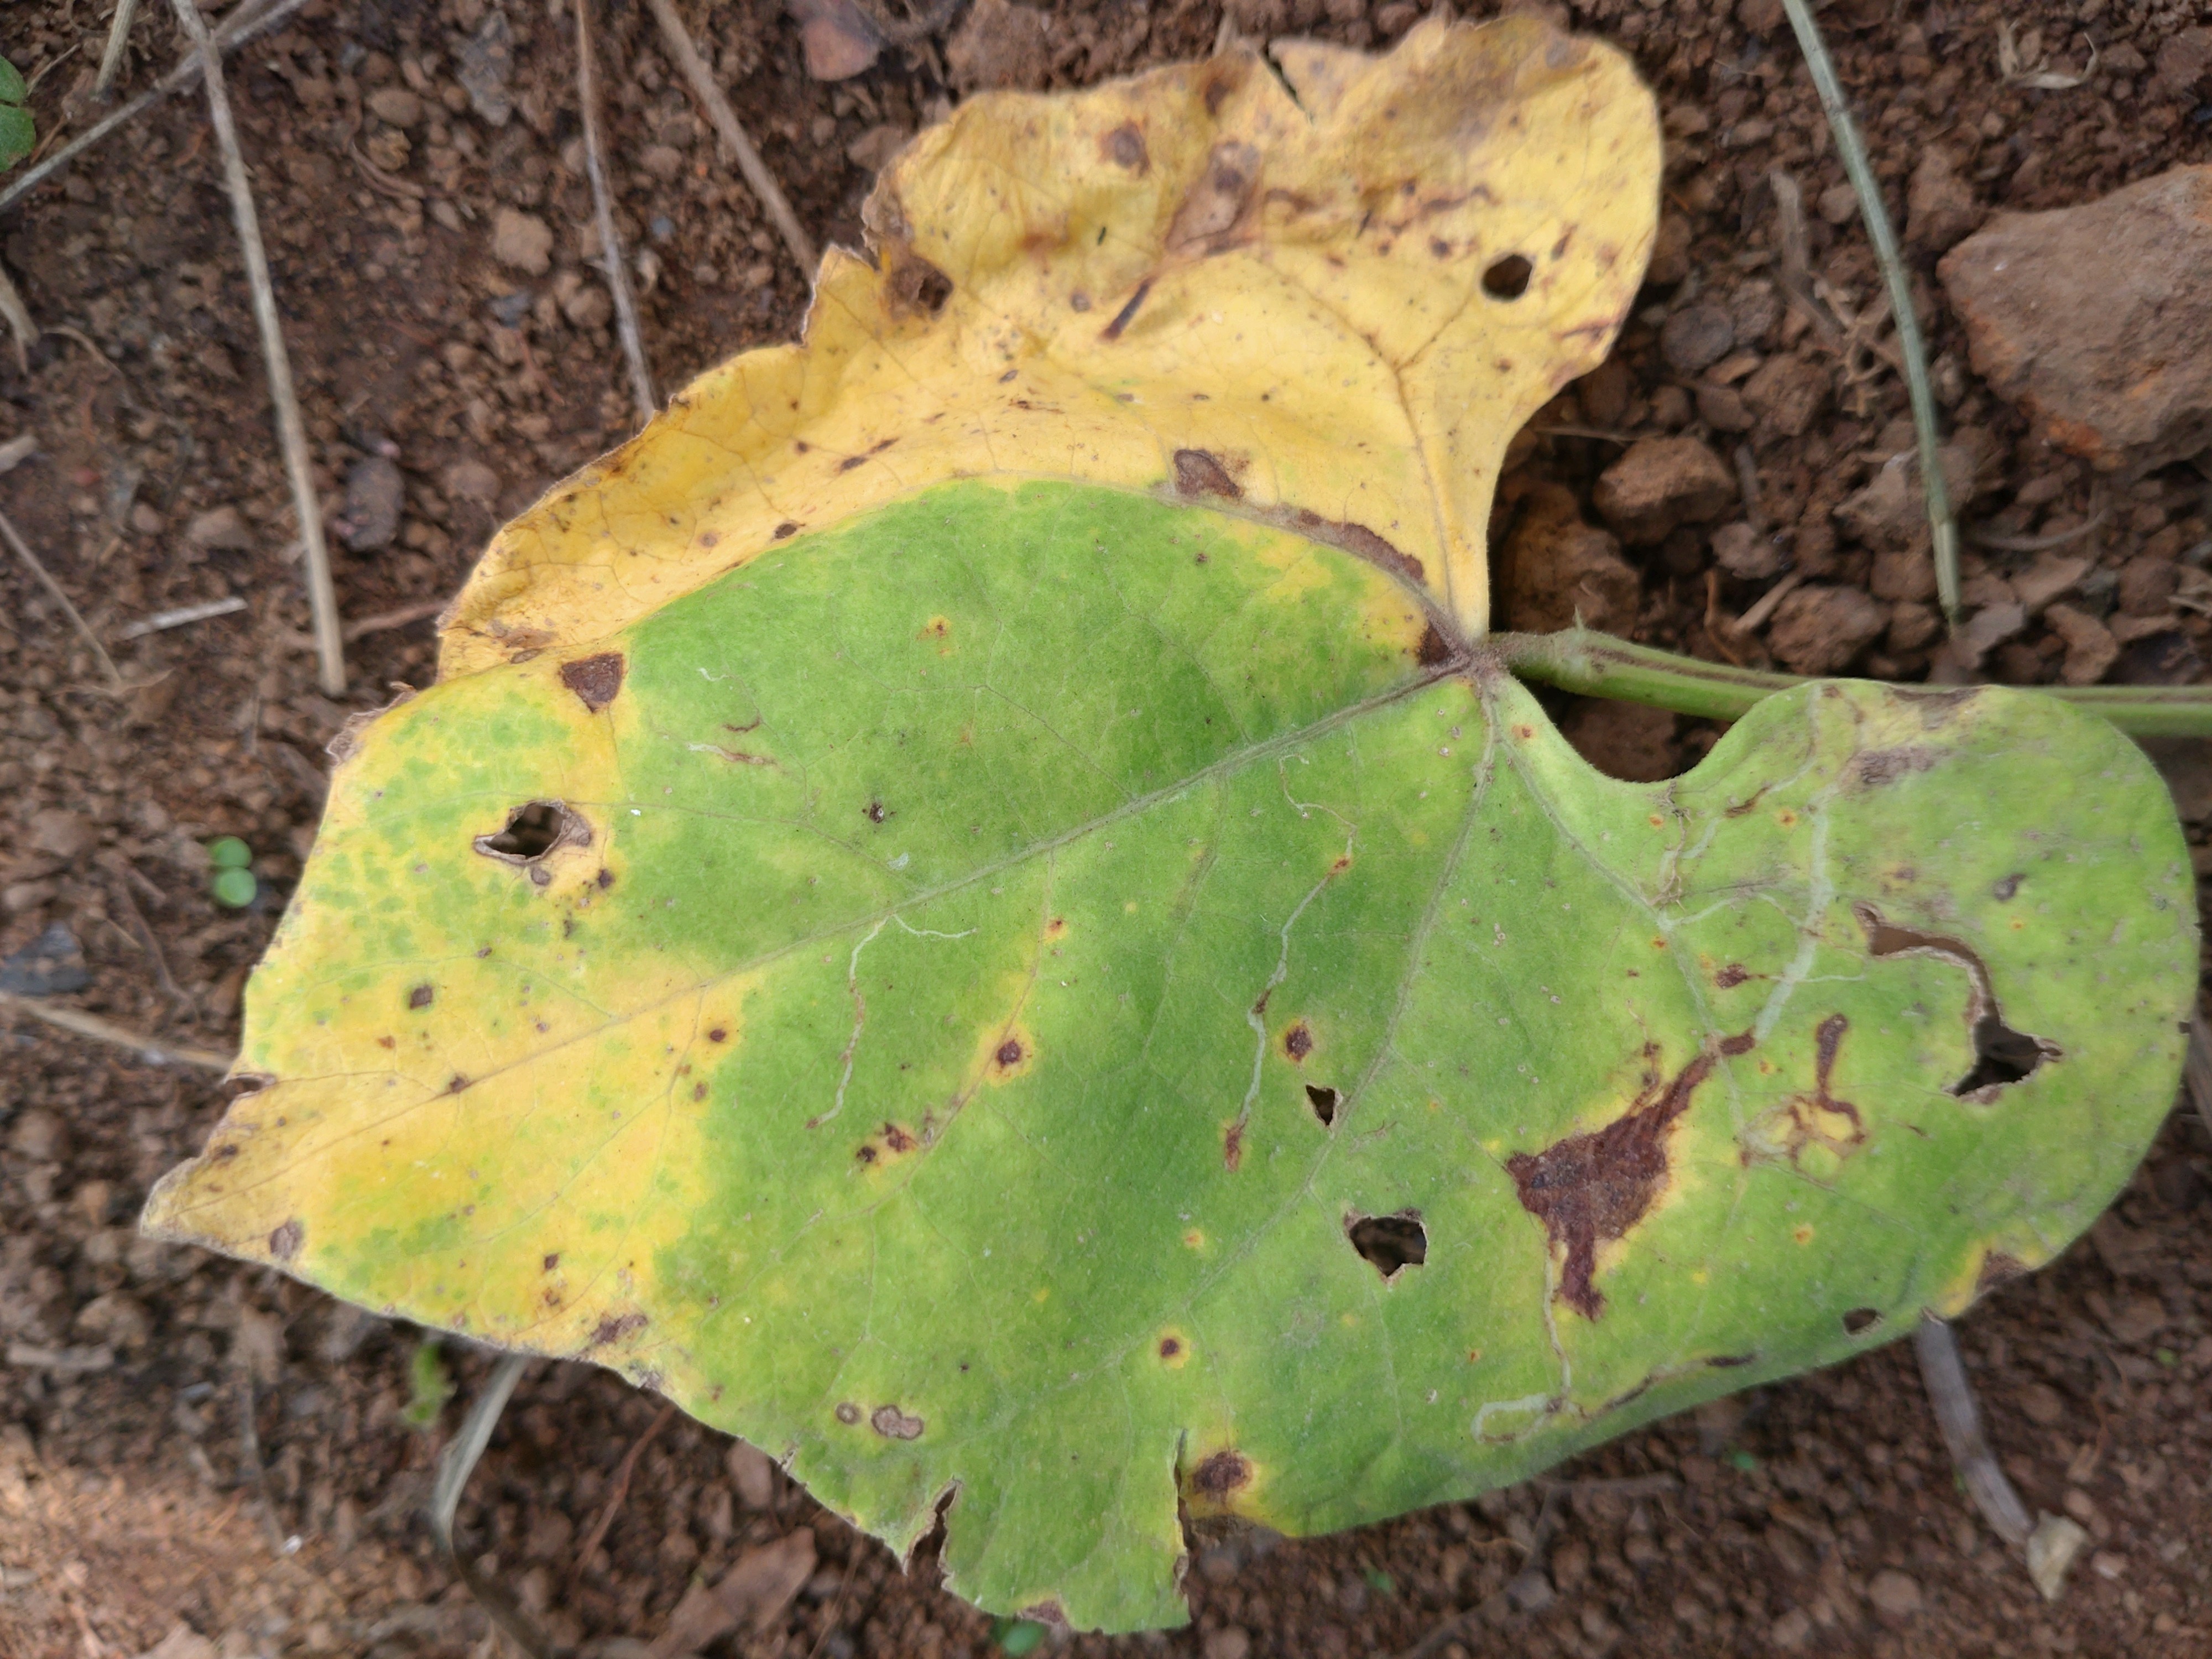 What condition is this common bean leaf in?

rust
